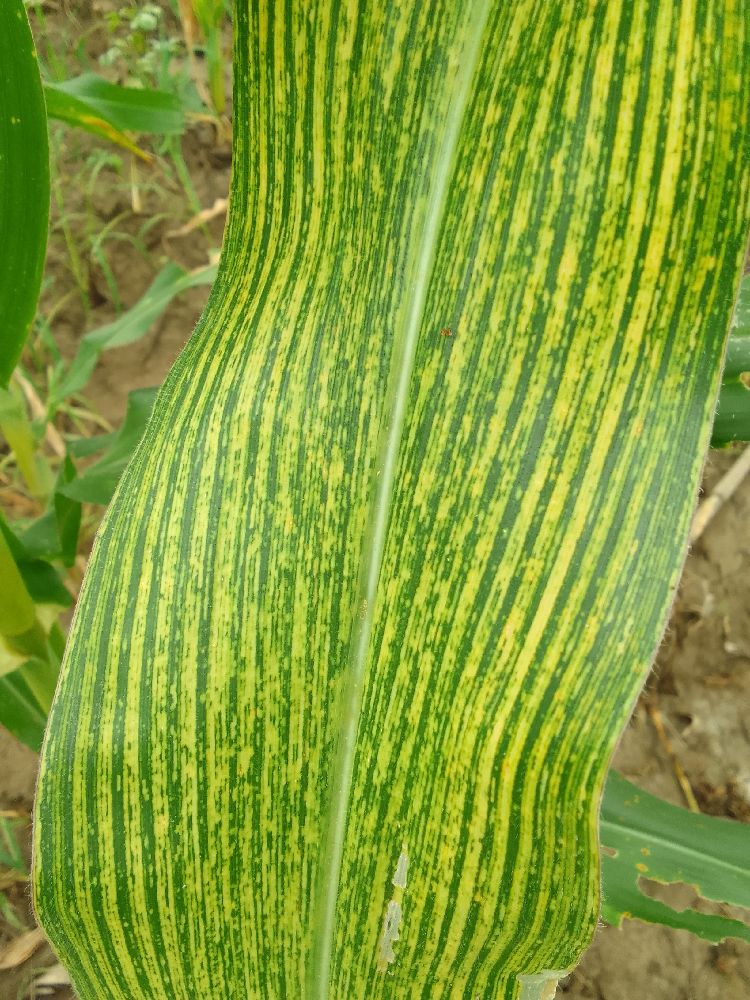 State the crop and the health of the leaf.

maize, maize streak virus
